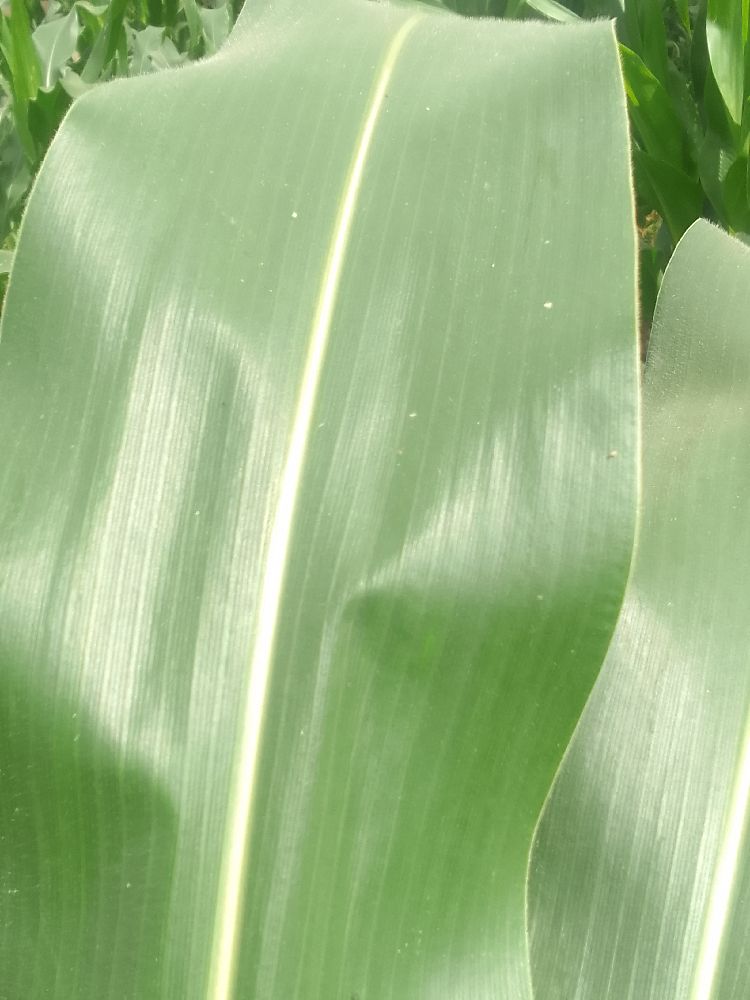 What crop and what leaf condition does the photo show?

maize, healthy
